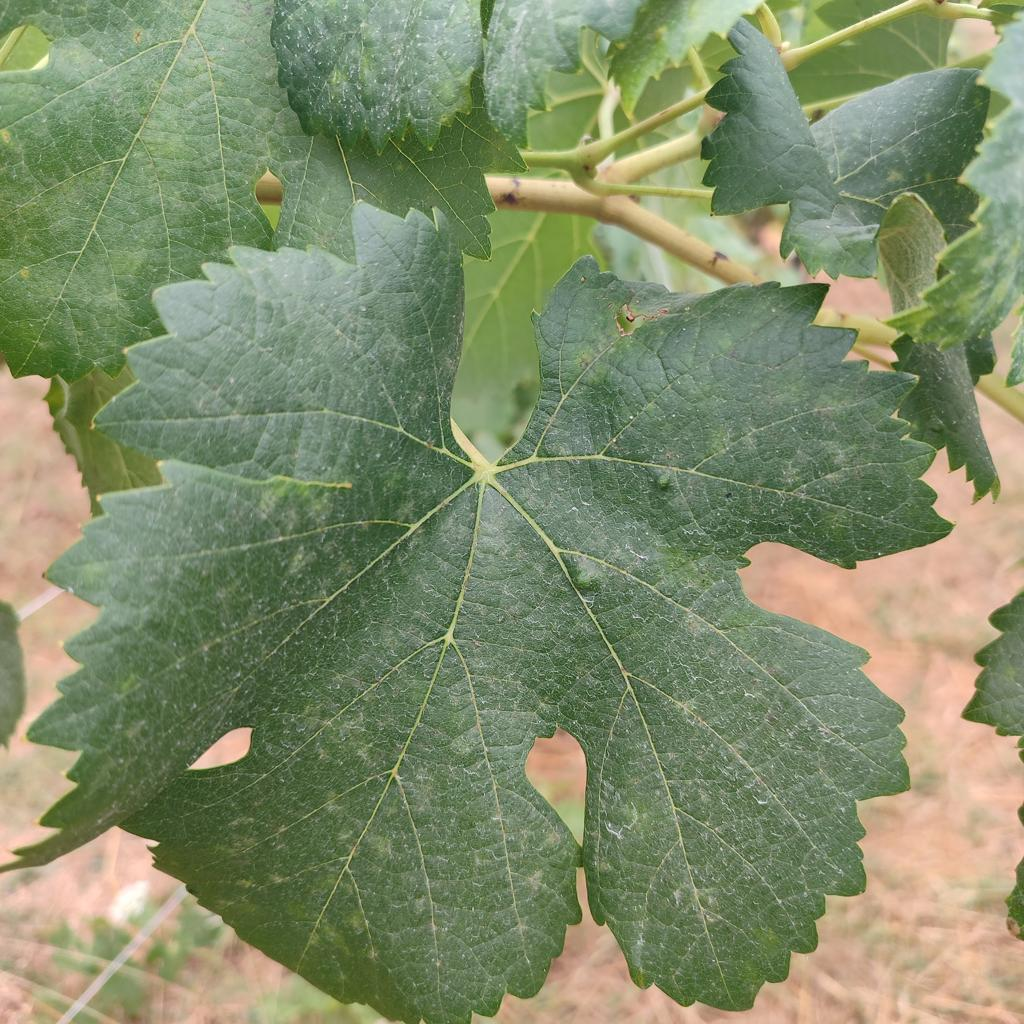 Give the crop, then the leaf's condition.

grapevine, healthy
